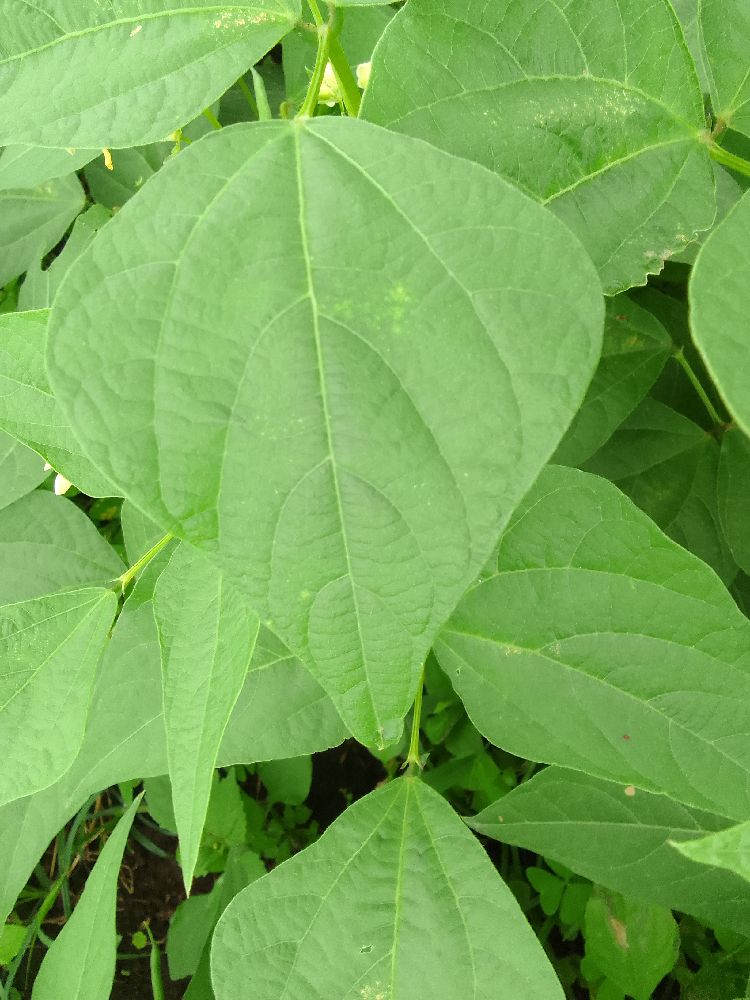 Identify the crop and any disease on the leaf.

common bean, healthy
